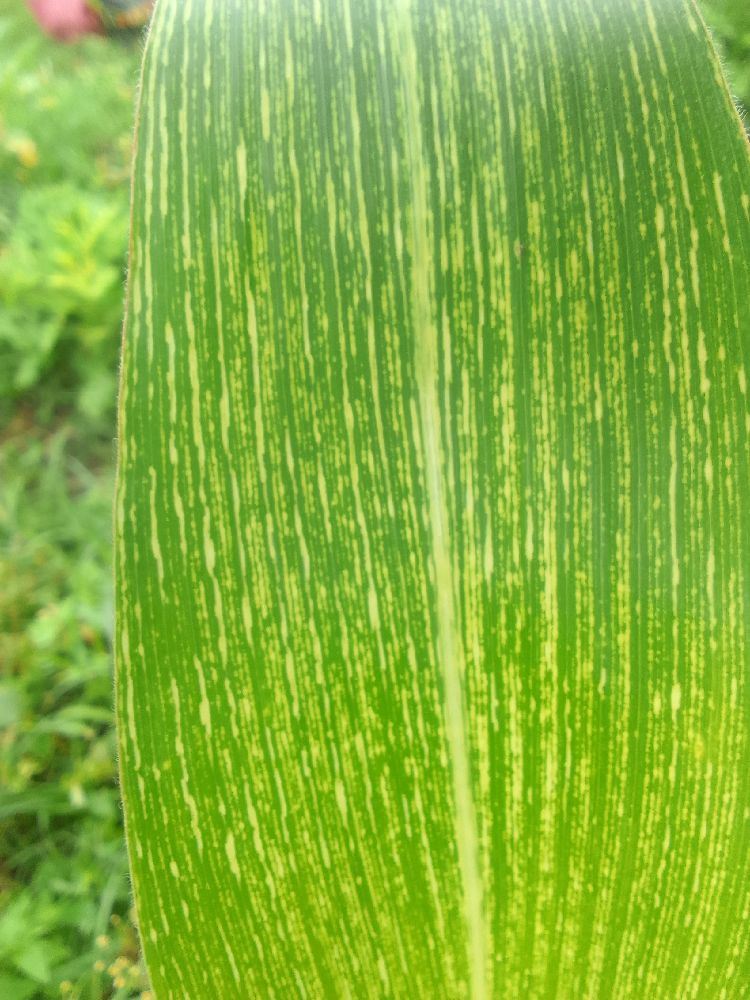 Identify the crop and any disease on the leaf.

maize, maize streak virus
